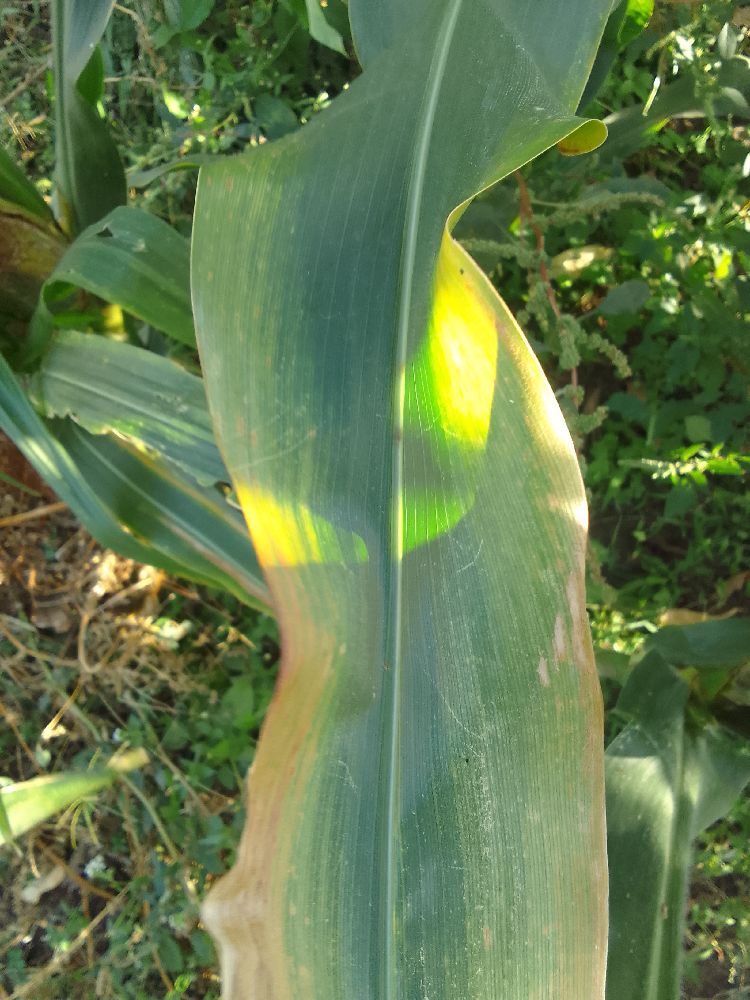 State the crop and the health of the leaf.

maize, maize lethal necrosis
